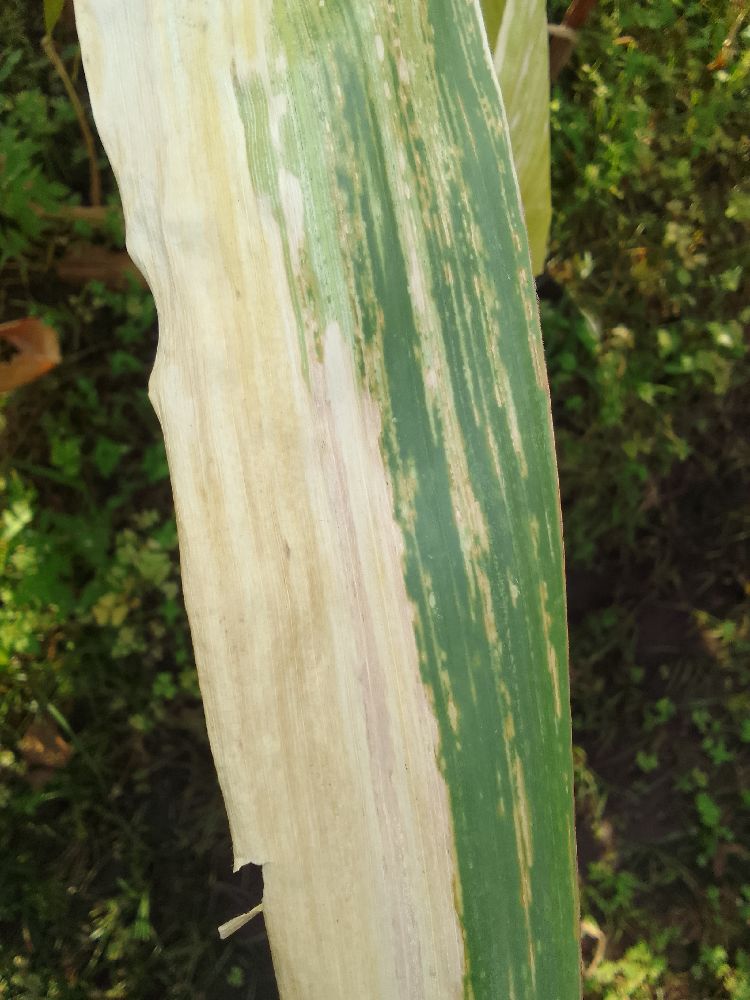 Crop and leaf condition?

maize, maize lethal necrosis
